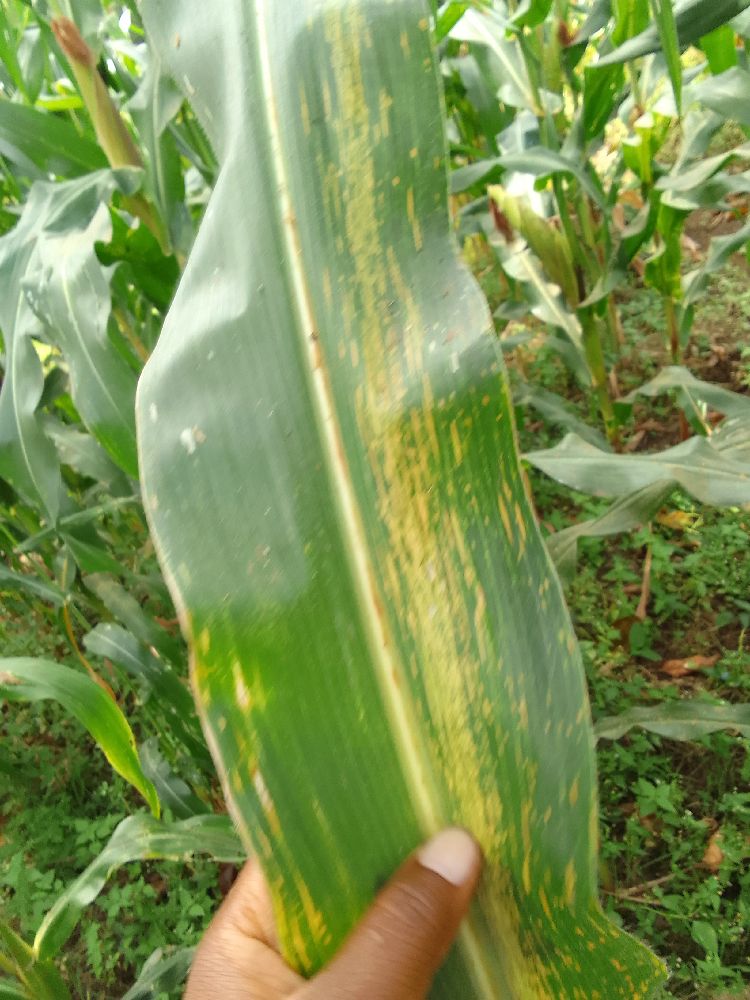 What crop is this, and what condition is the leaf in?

maize, maize lethal necrosis
